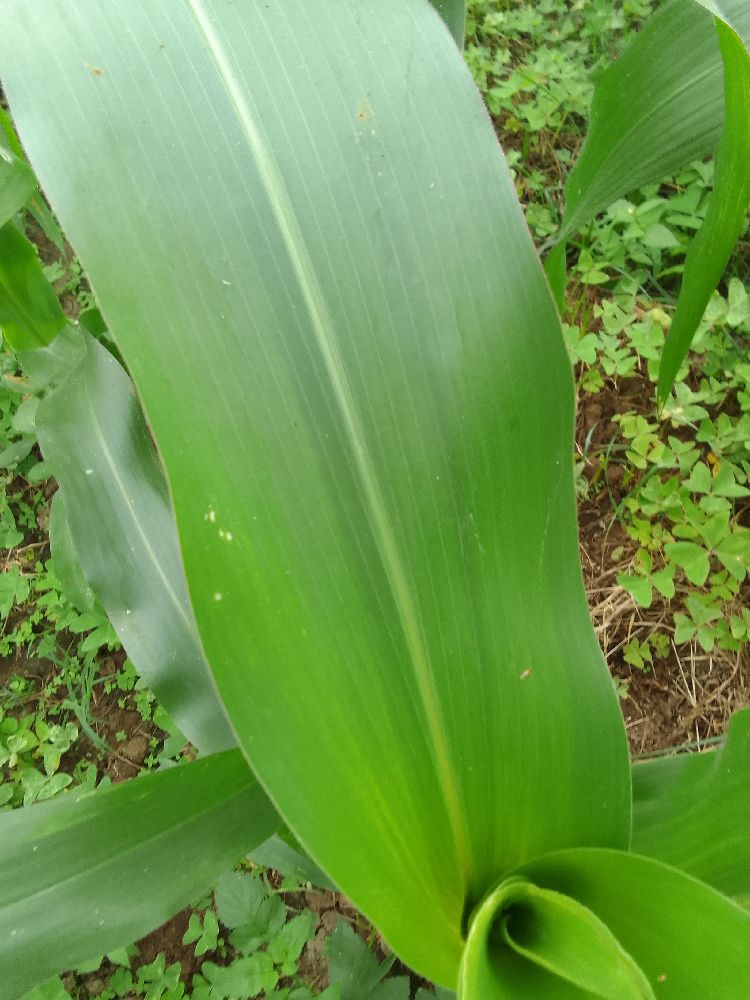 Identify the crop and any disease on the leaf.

maize, healthy
